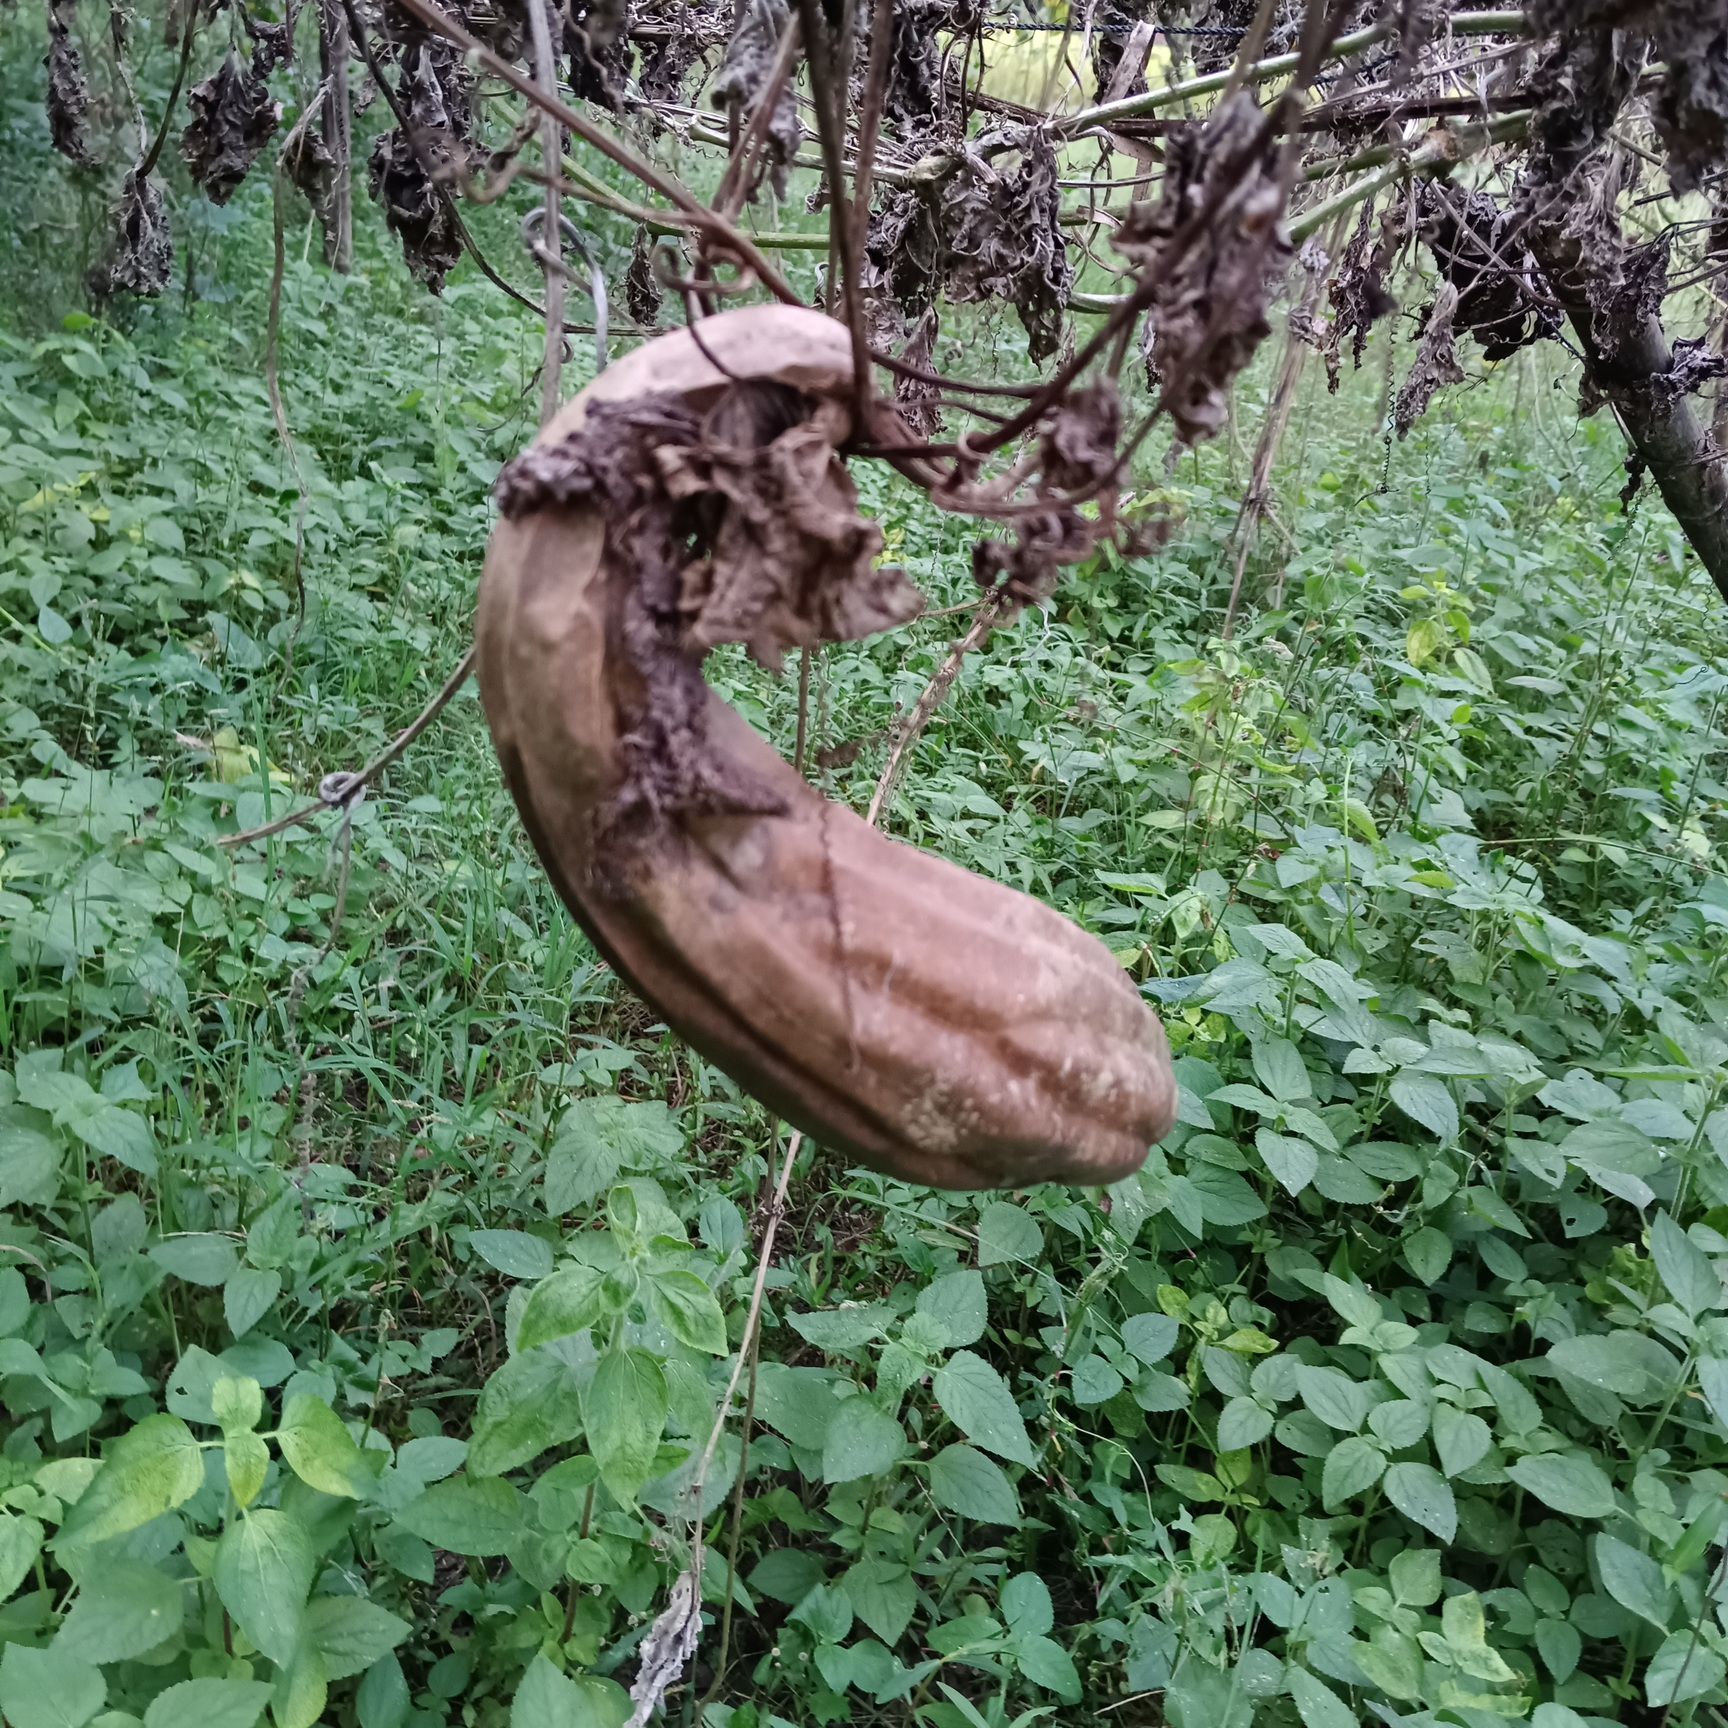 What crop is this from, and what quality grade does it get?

luffa, faulty
